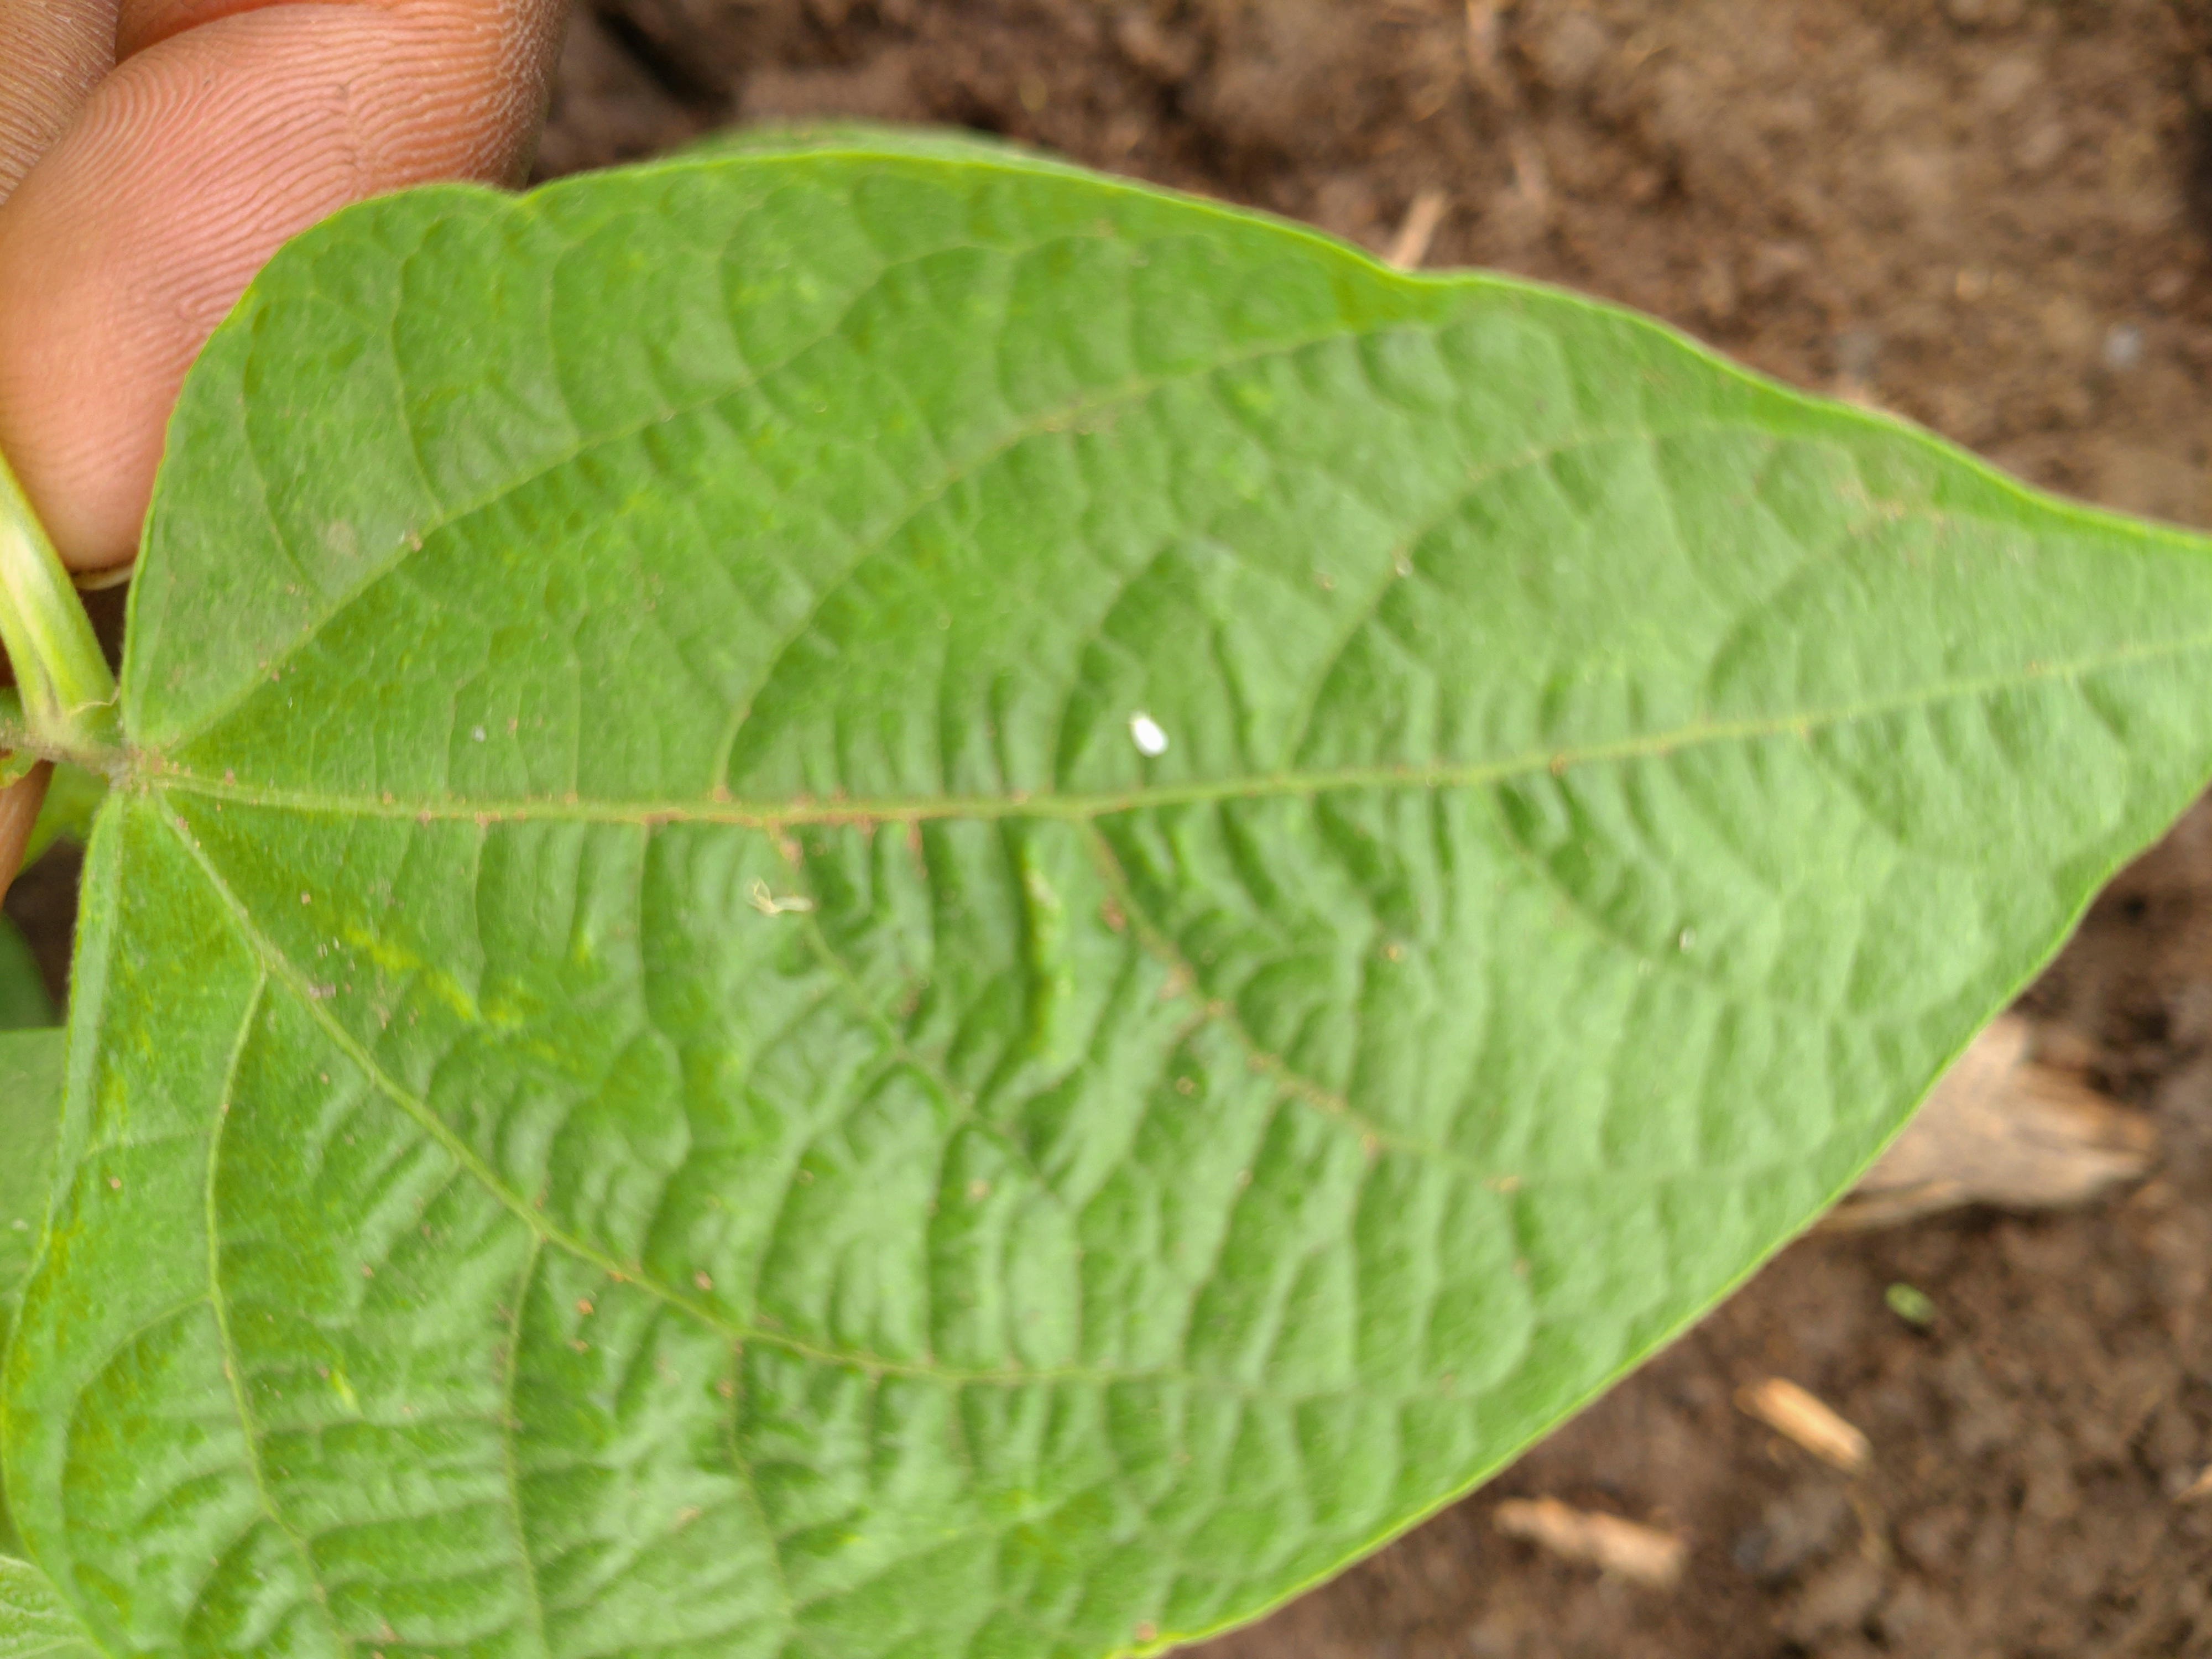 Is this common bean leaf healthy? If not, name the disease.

healthy
